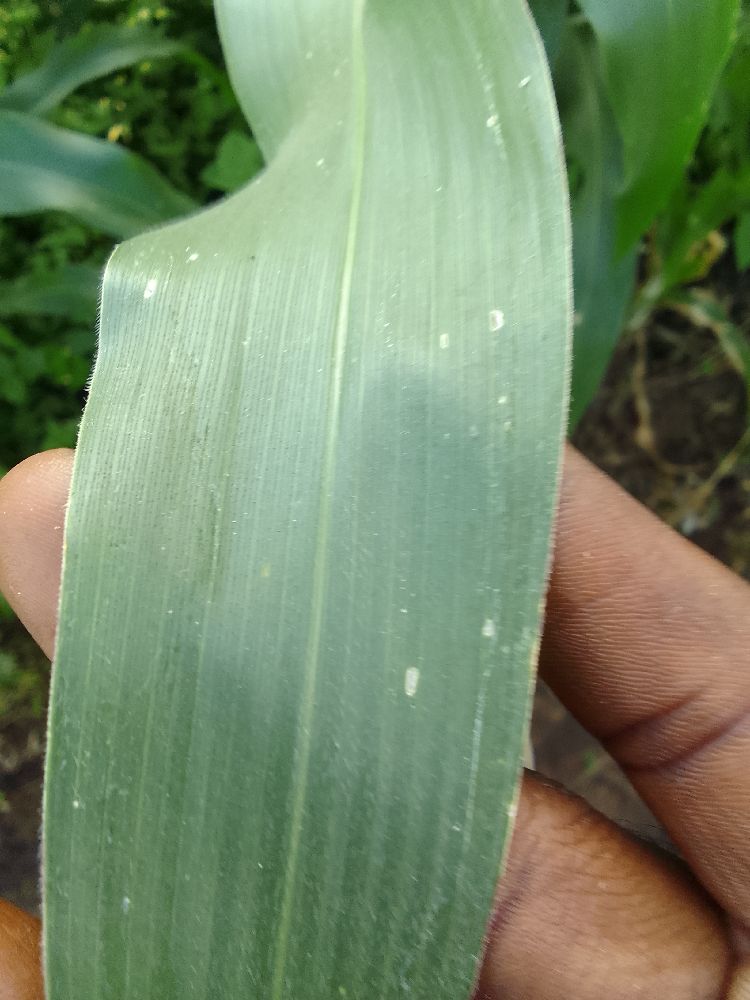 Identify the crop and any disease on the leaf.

maize, healthy
